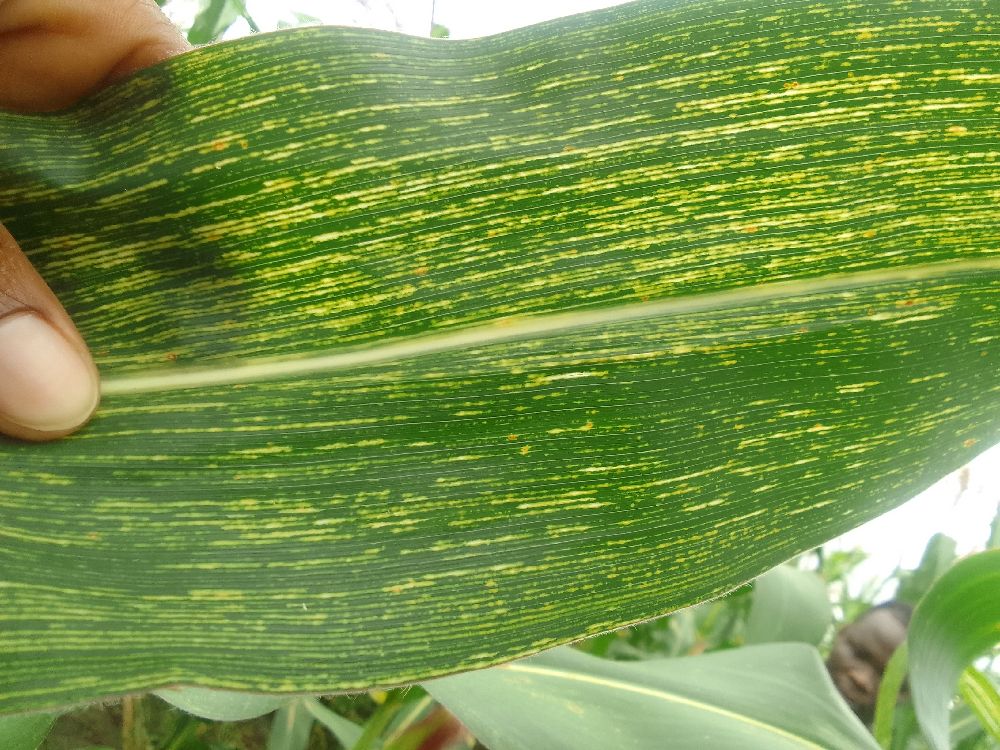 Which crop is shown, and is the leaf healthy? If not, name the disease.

maize, maize streak virus
